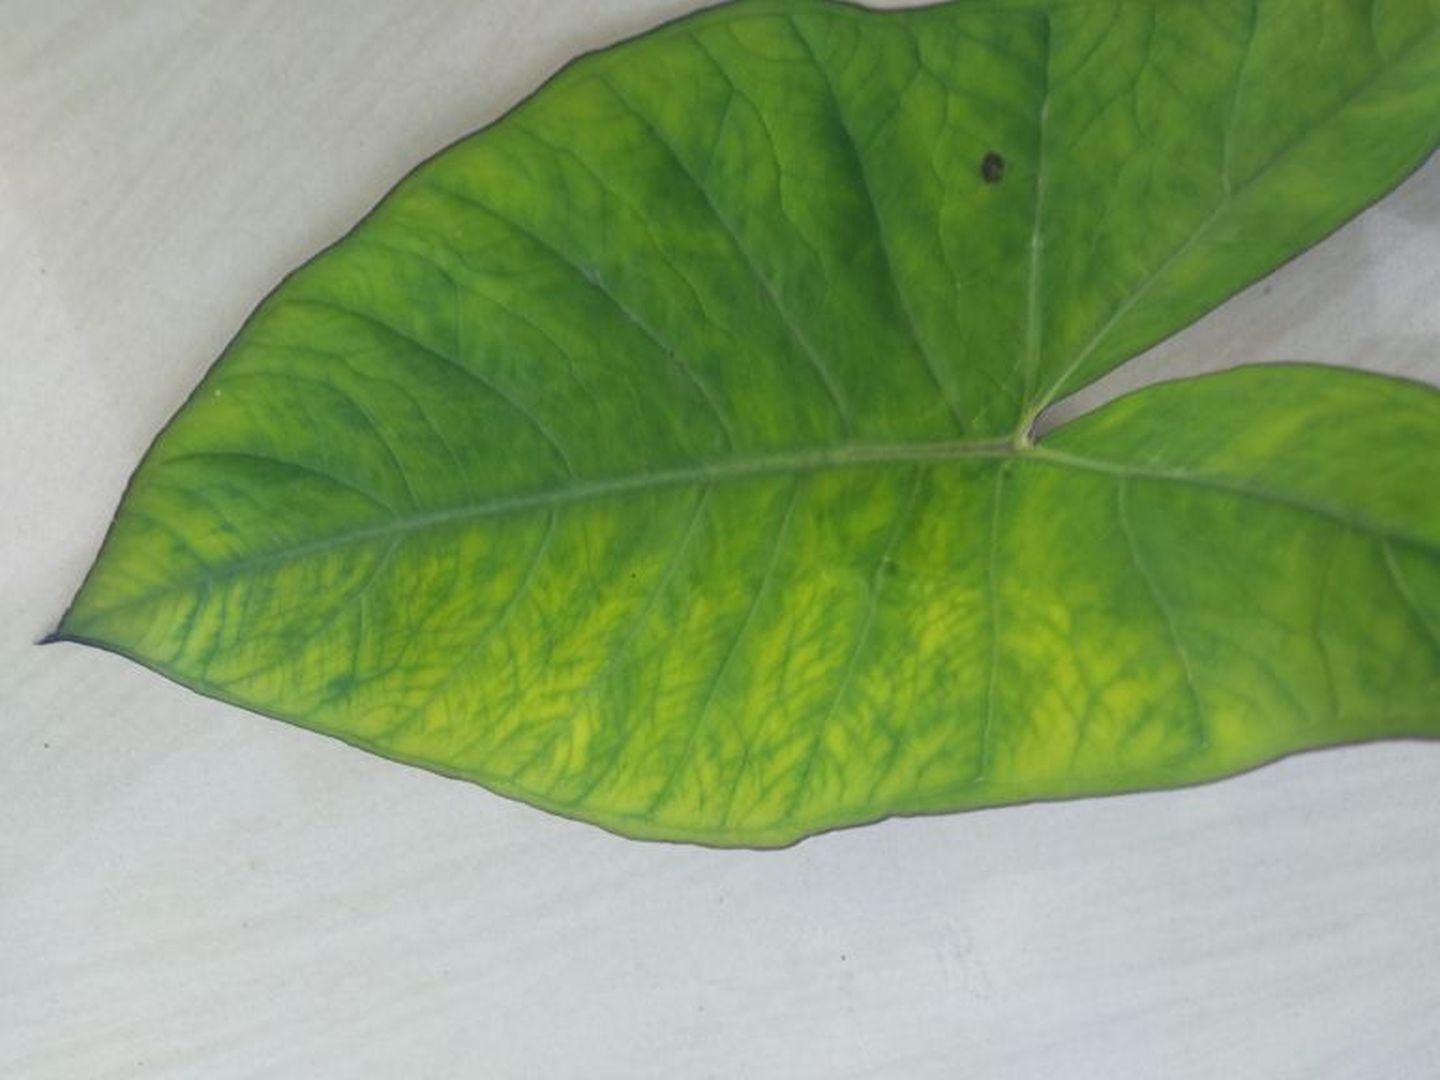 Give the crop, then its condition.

taro, mosaic
